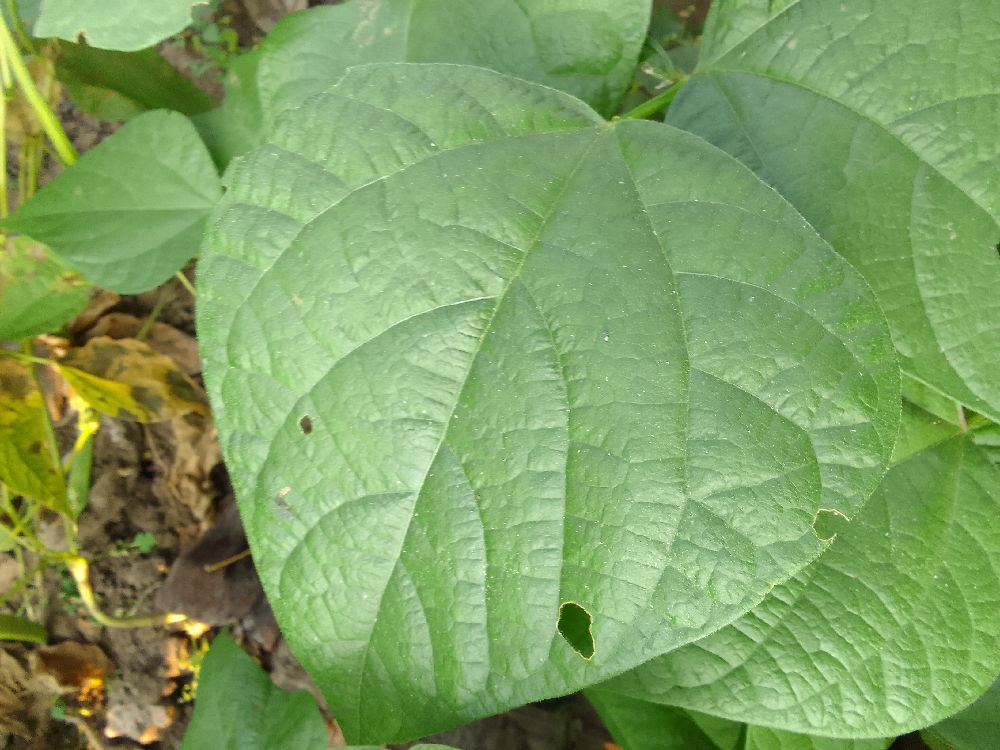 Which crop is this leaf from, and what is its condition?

common bean, healthy
